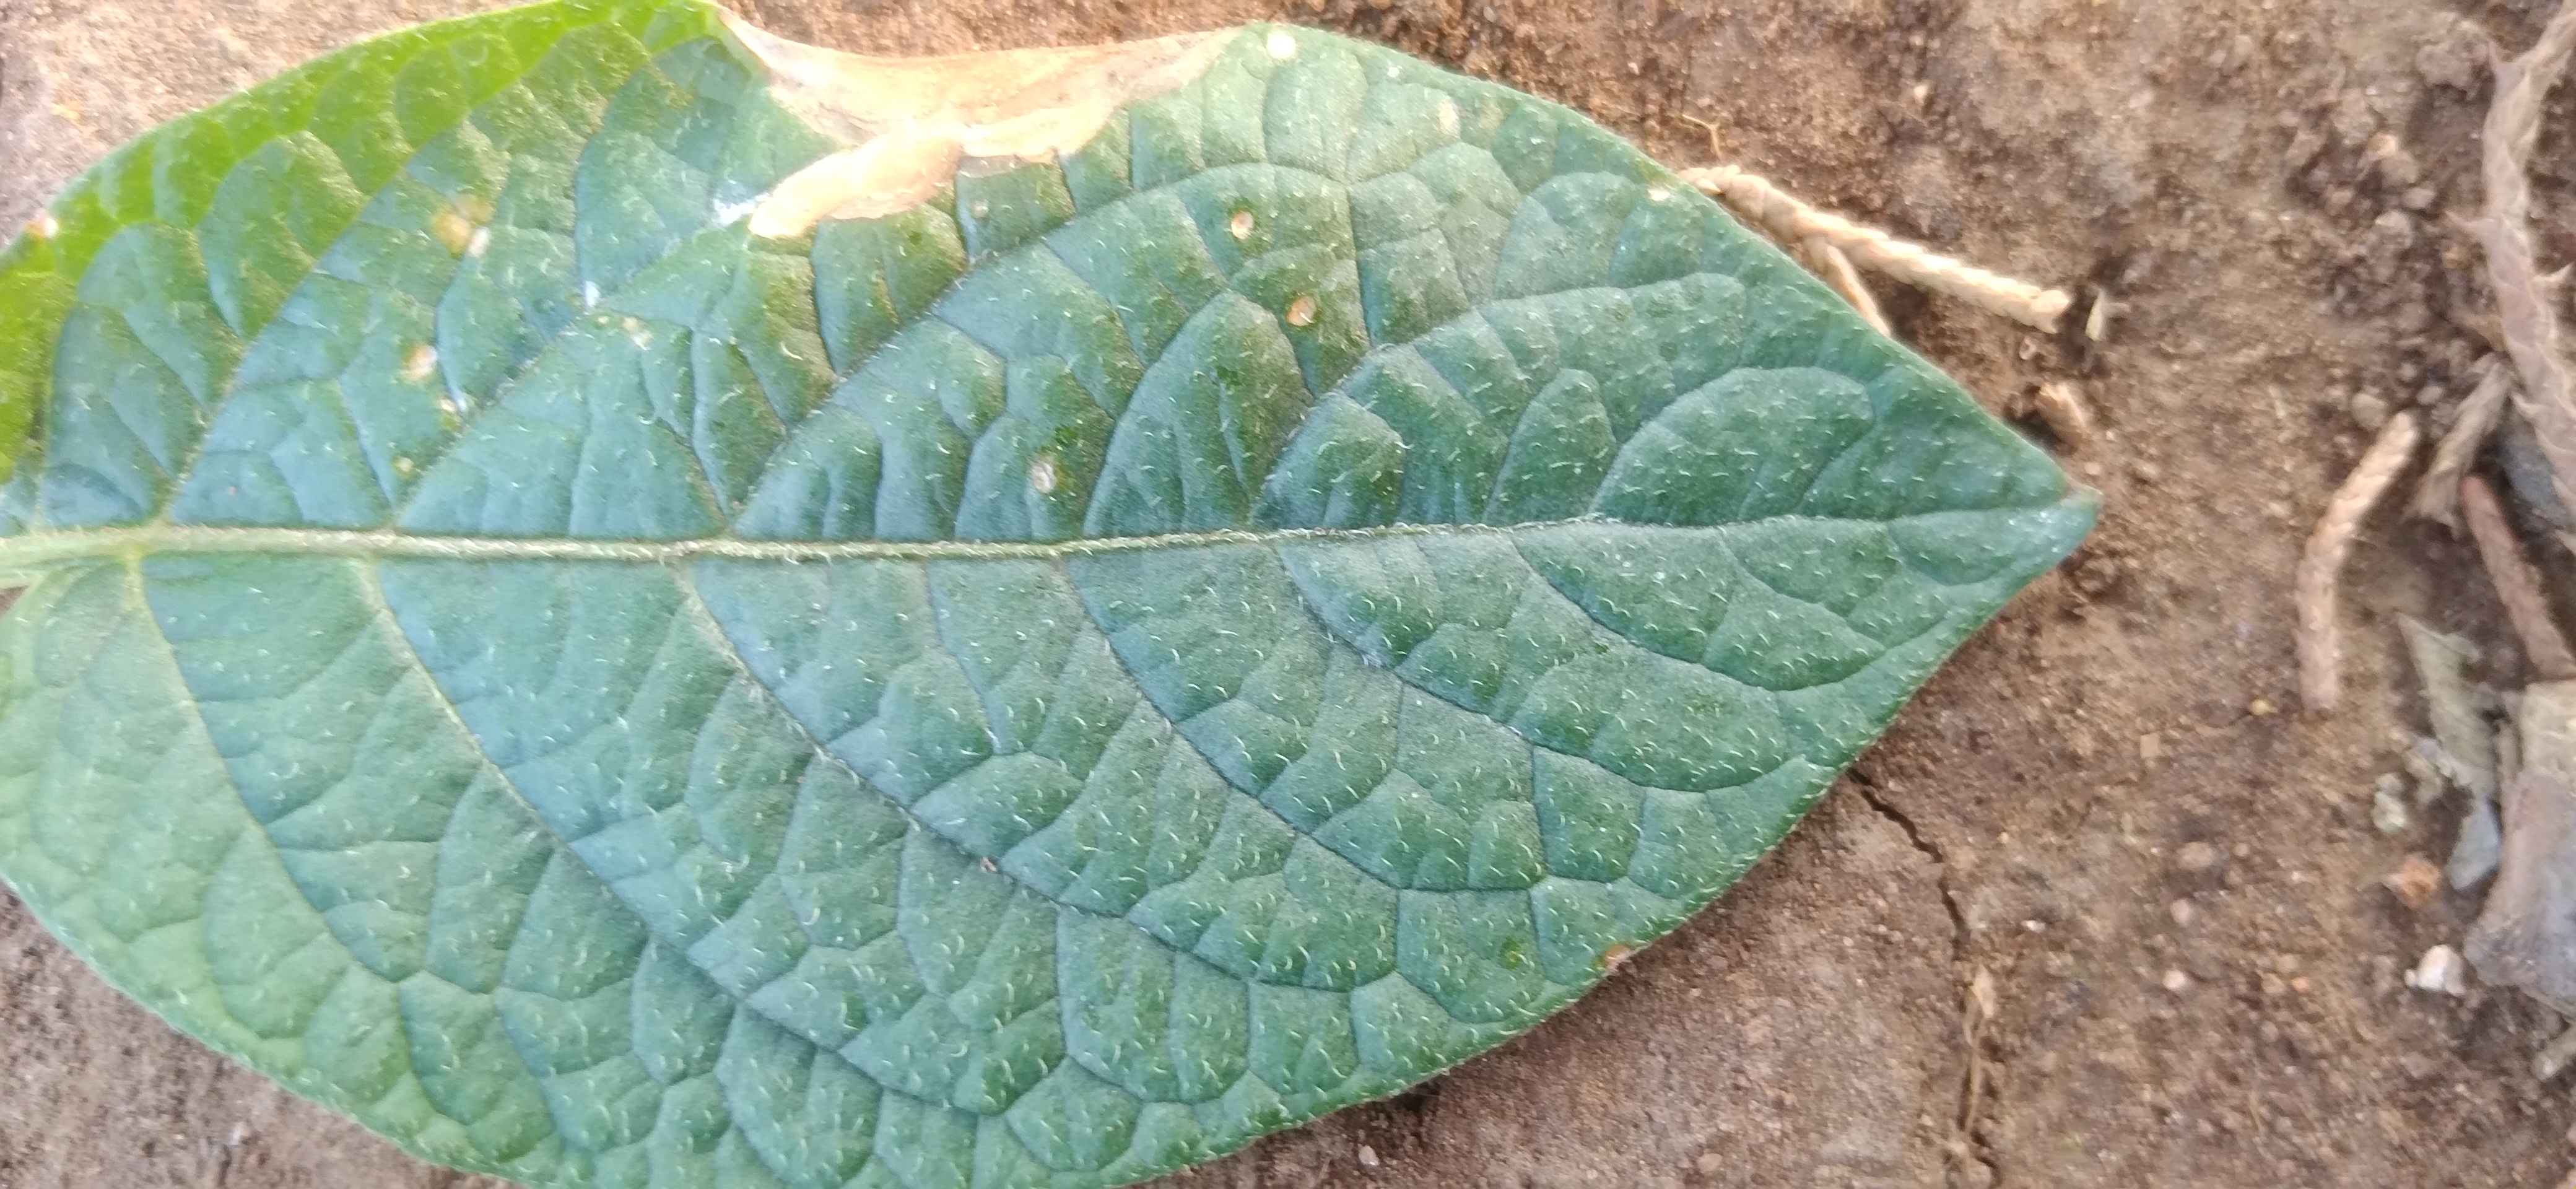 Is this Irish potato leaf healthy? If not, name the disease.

early blight
